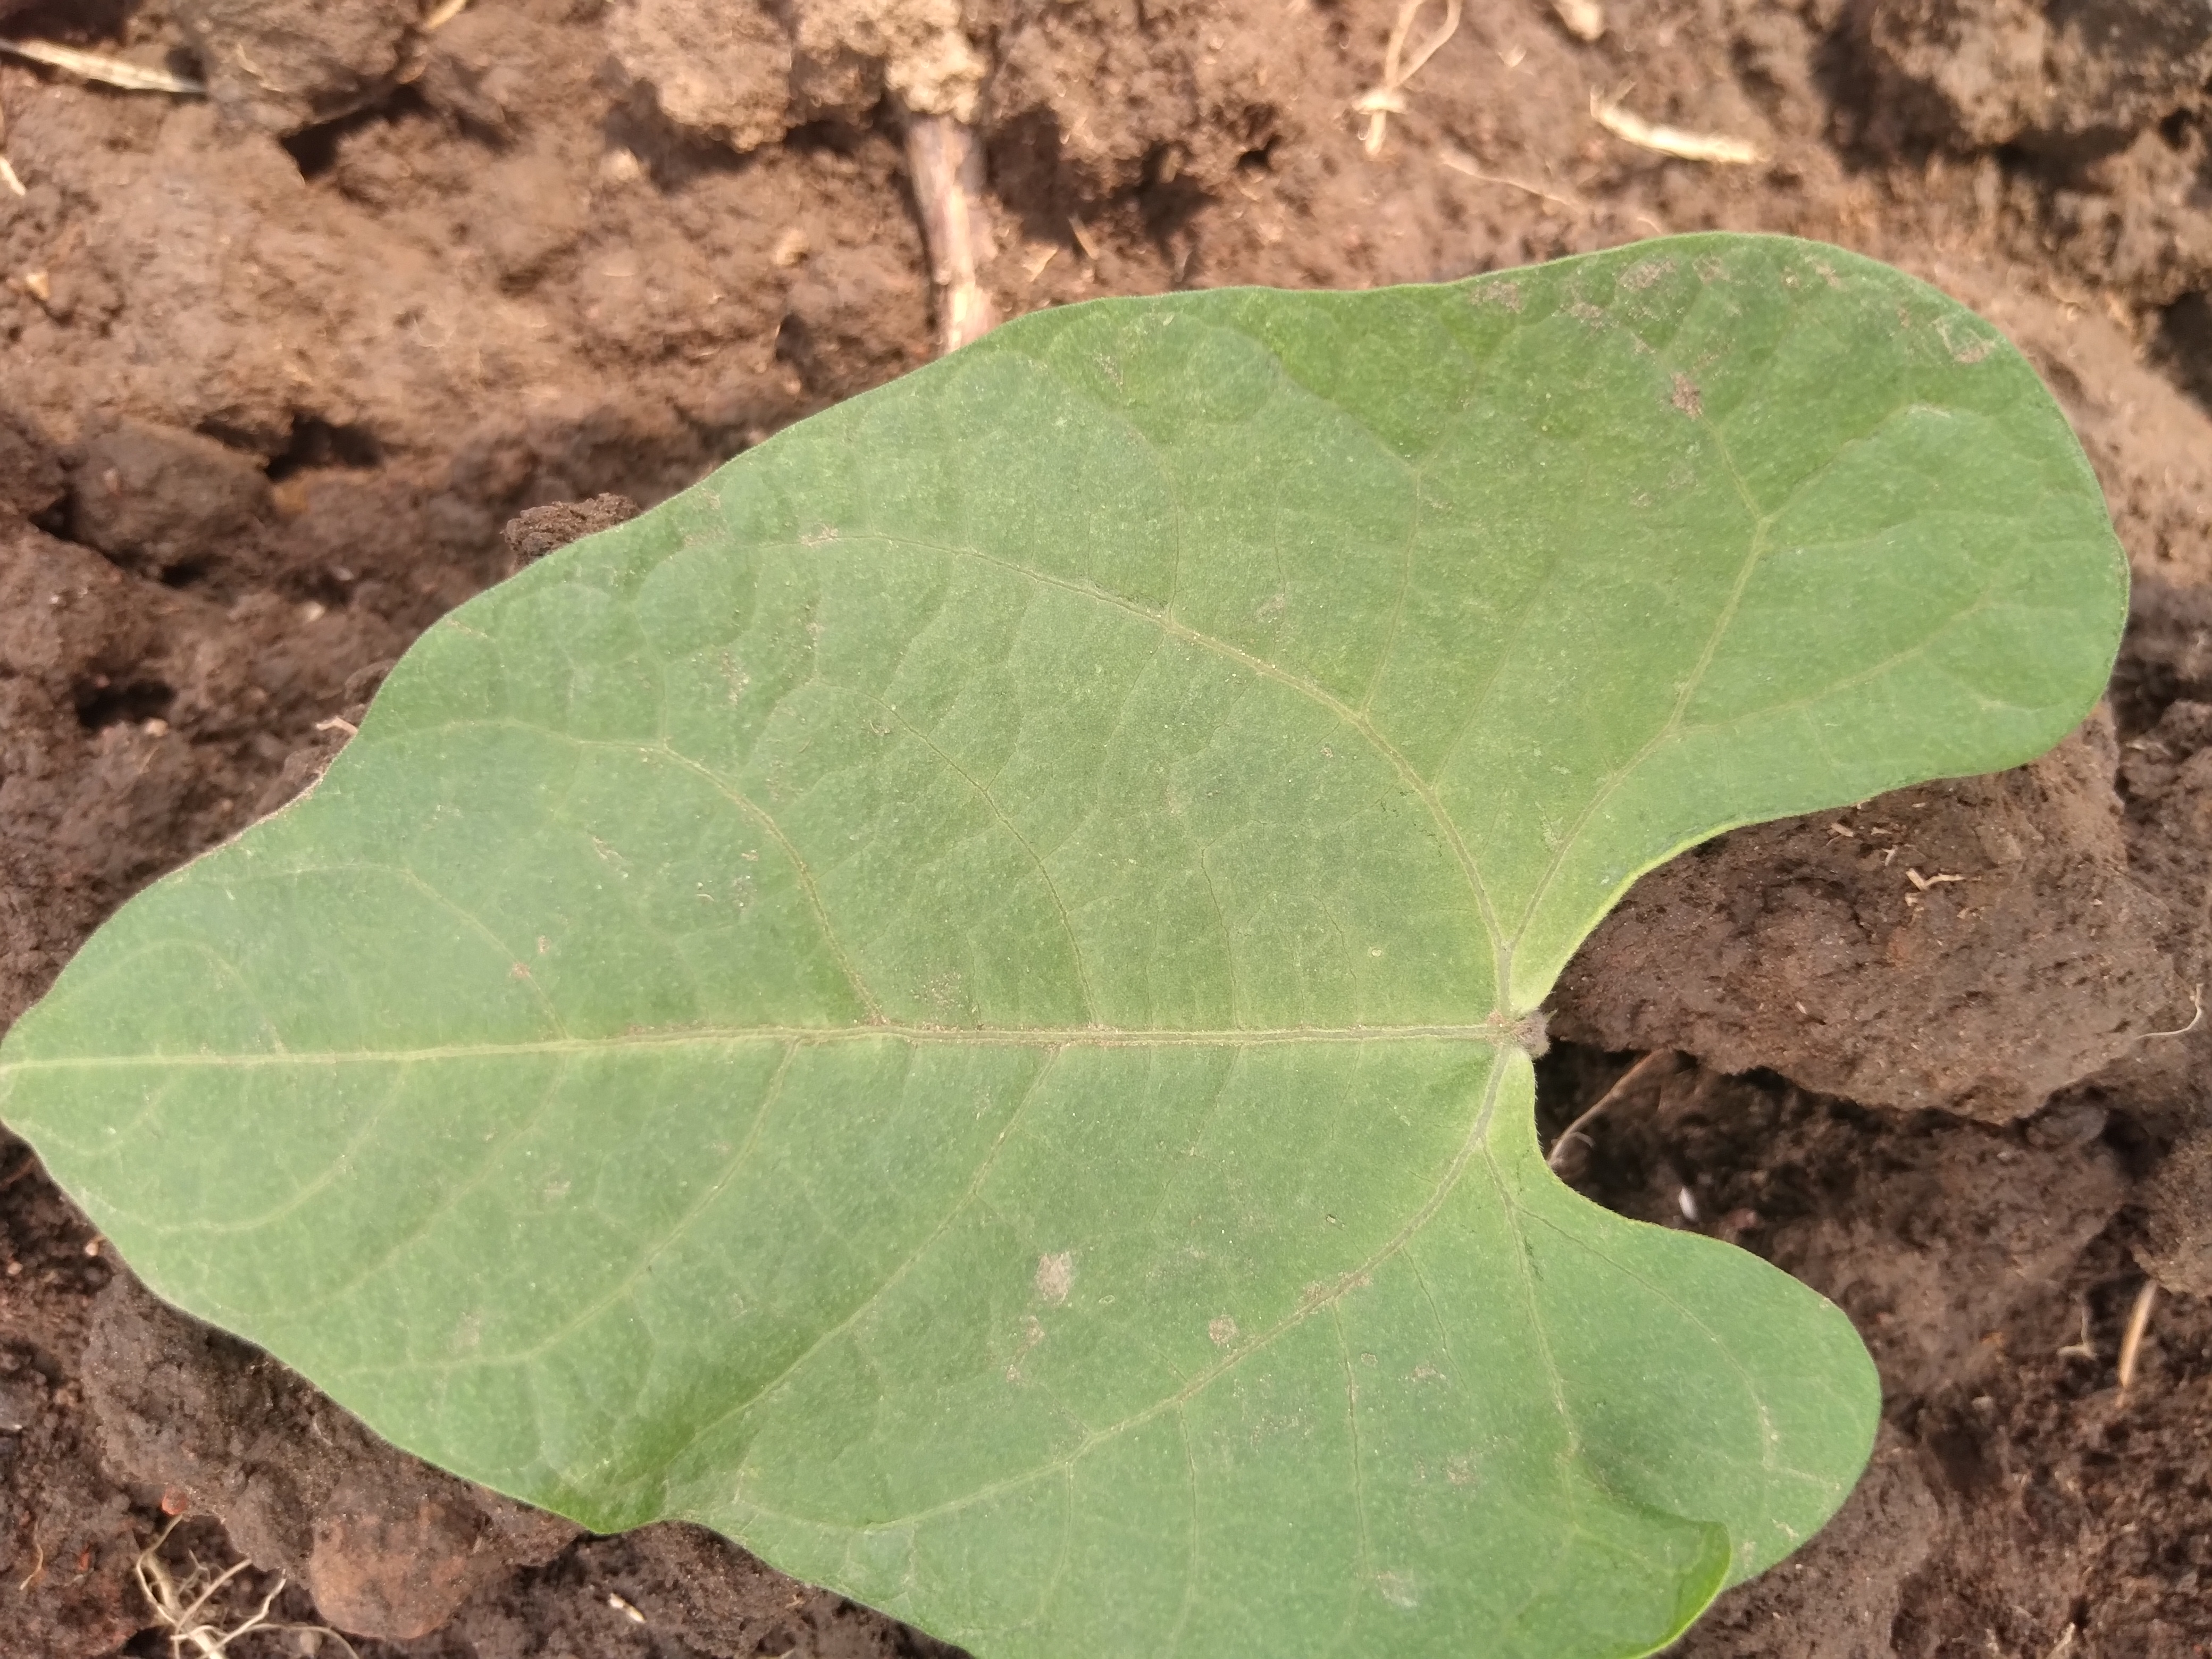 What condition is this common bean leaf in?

healthy
